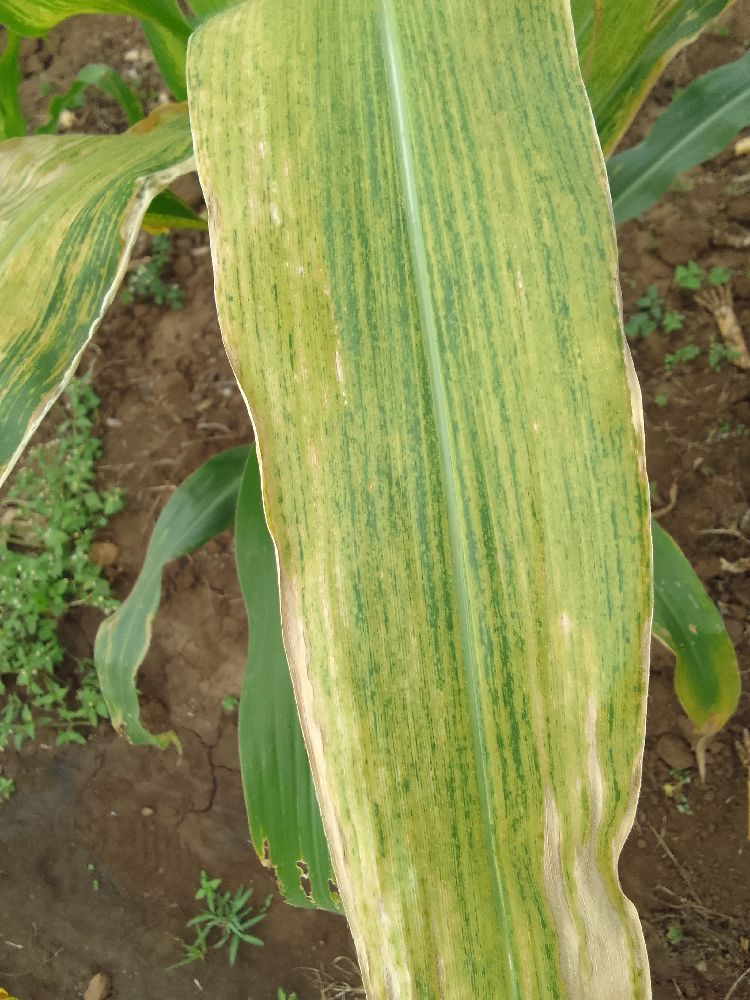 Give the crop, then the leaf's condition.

maize, maize lethal necrosis
